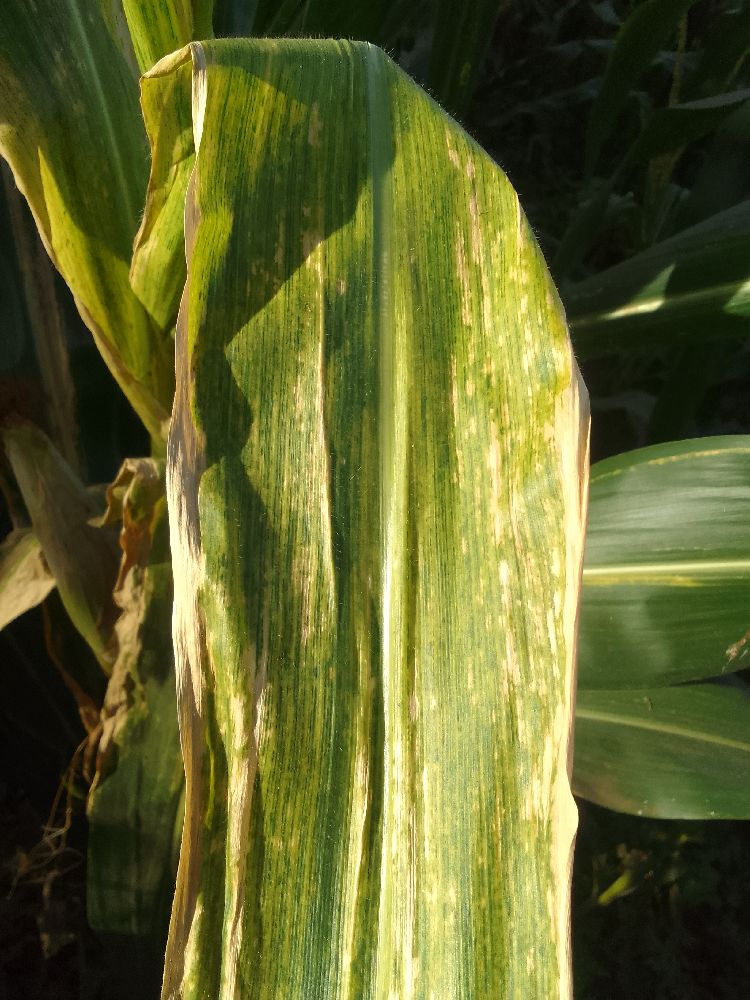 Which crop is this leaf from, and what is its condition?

maize, maize lethal necrosis
